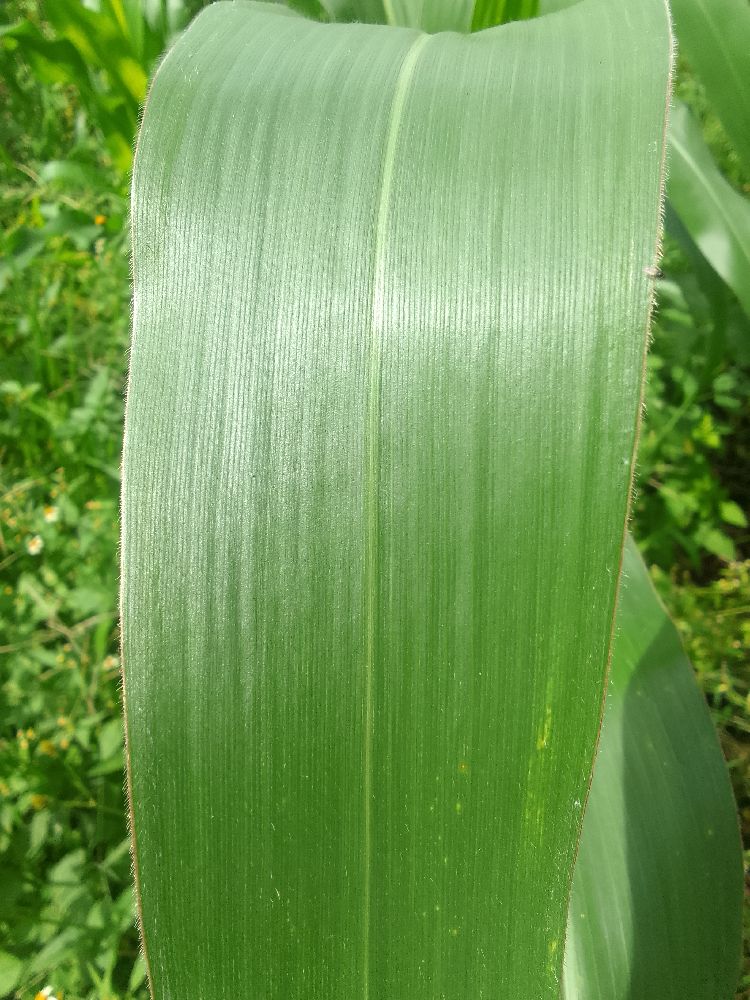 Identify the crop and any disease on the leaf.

maize, healthy
